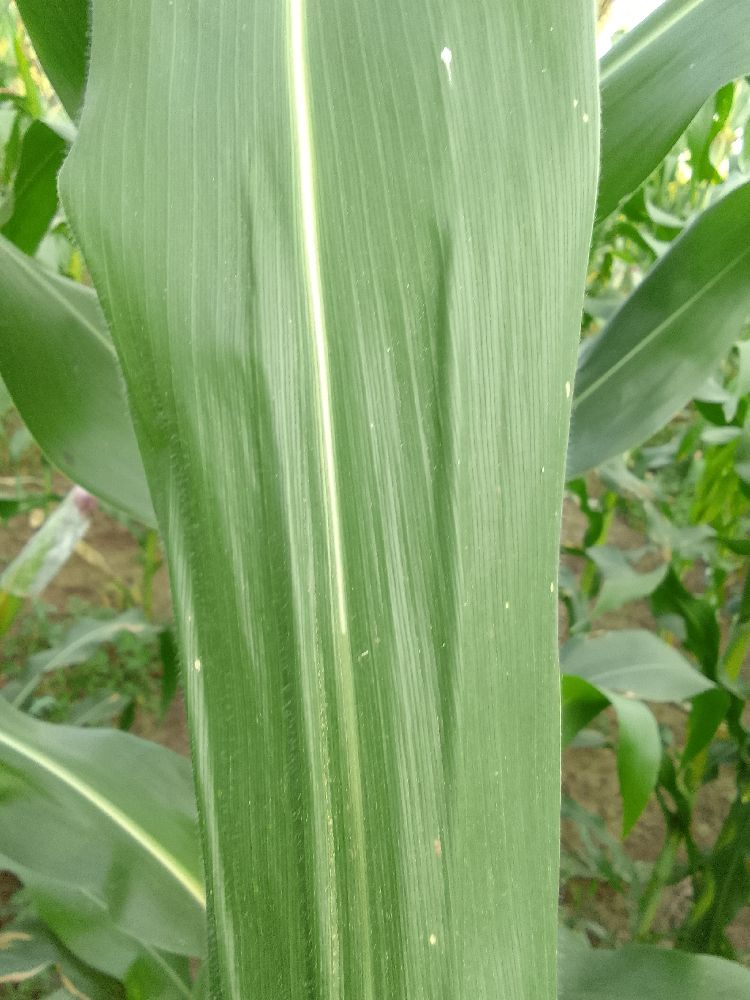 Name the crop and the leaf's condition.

maize, healthy
